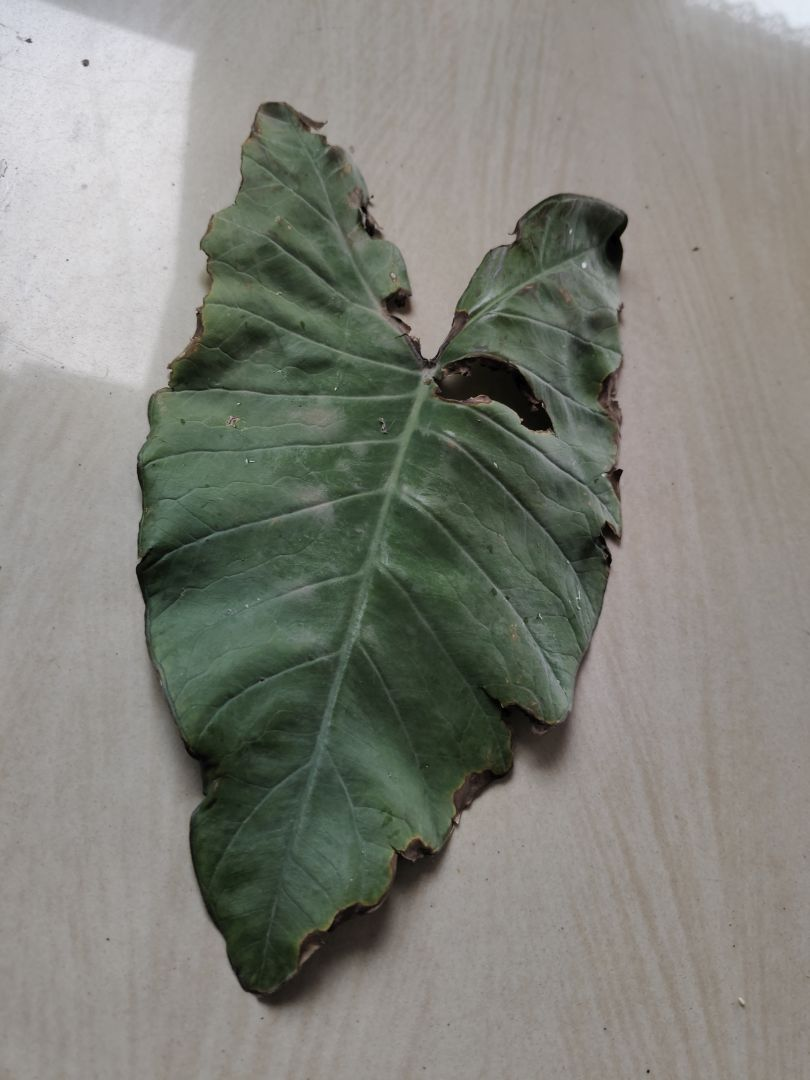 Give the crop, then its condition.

taro, leaf blight
